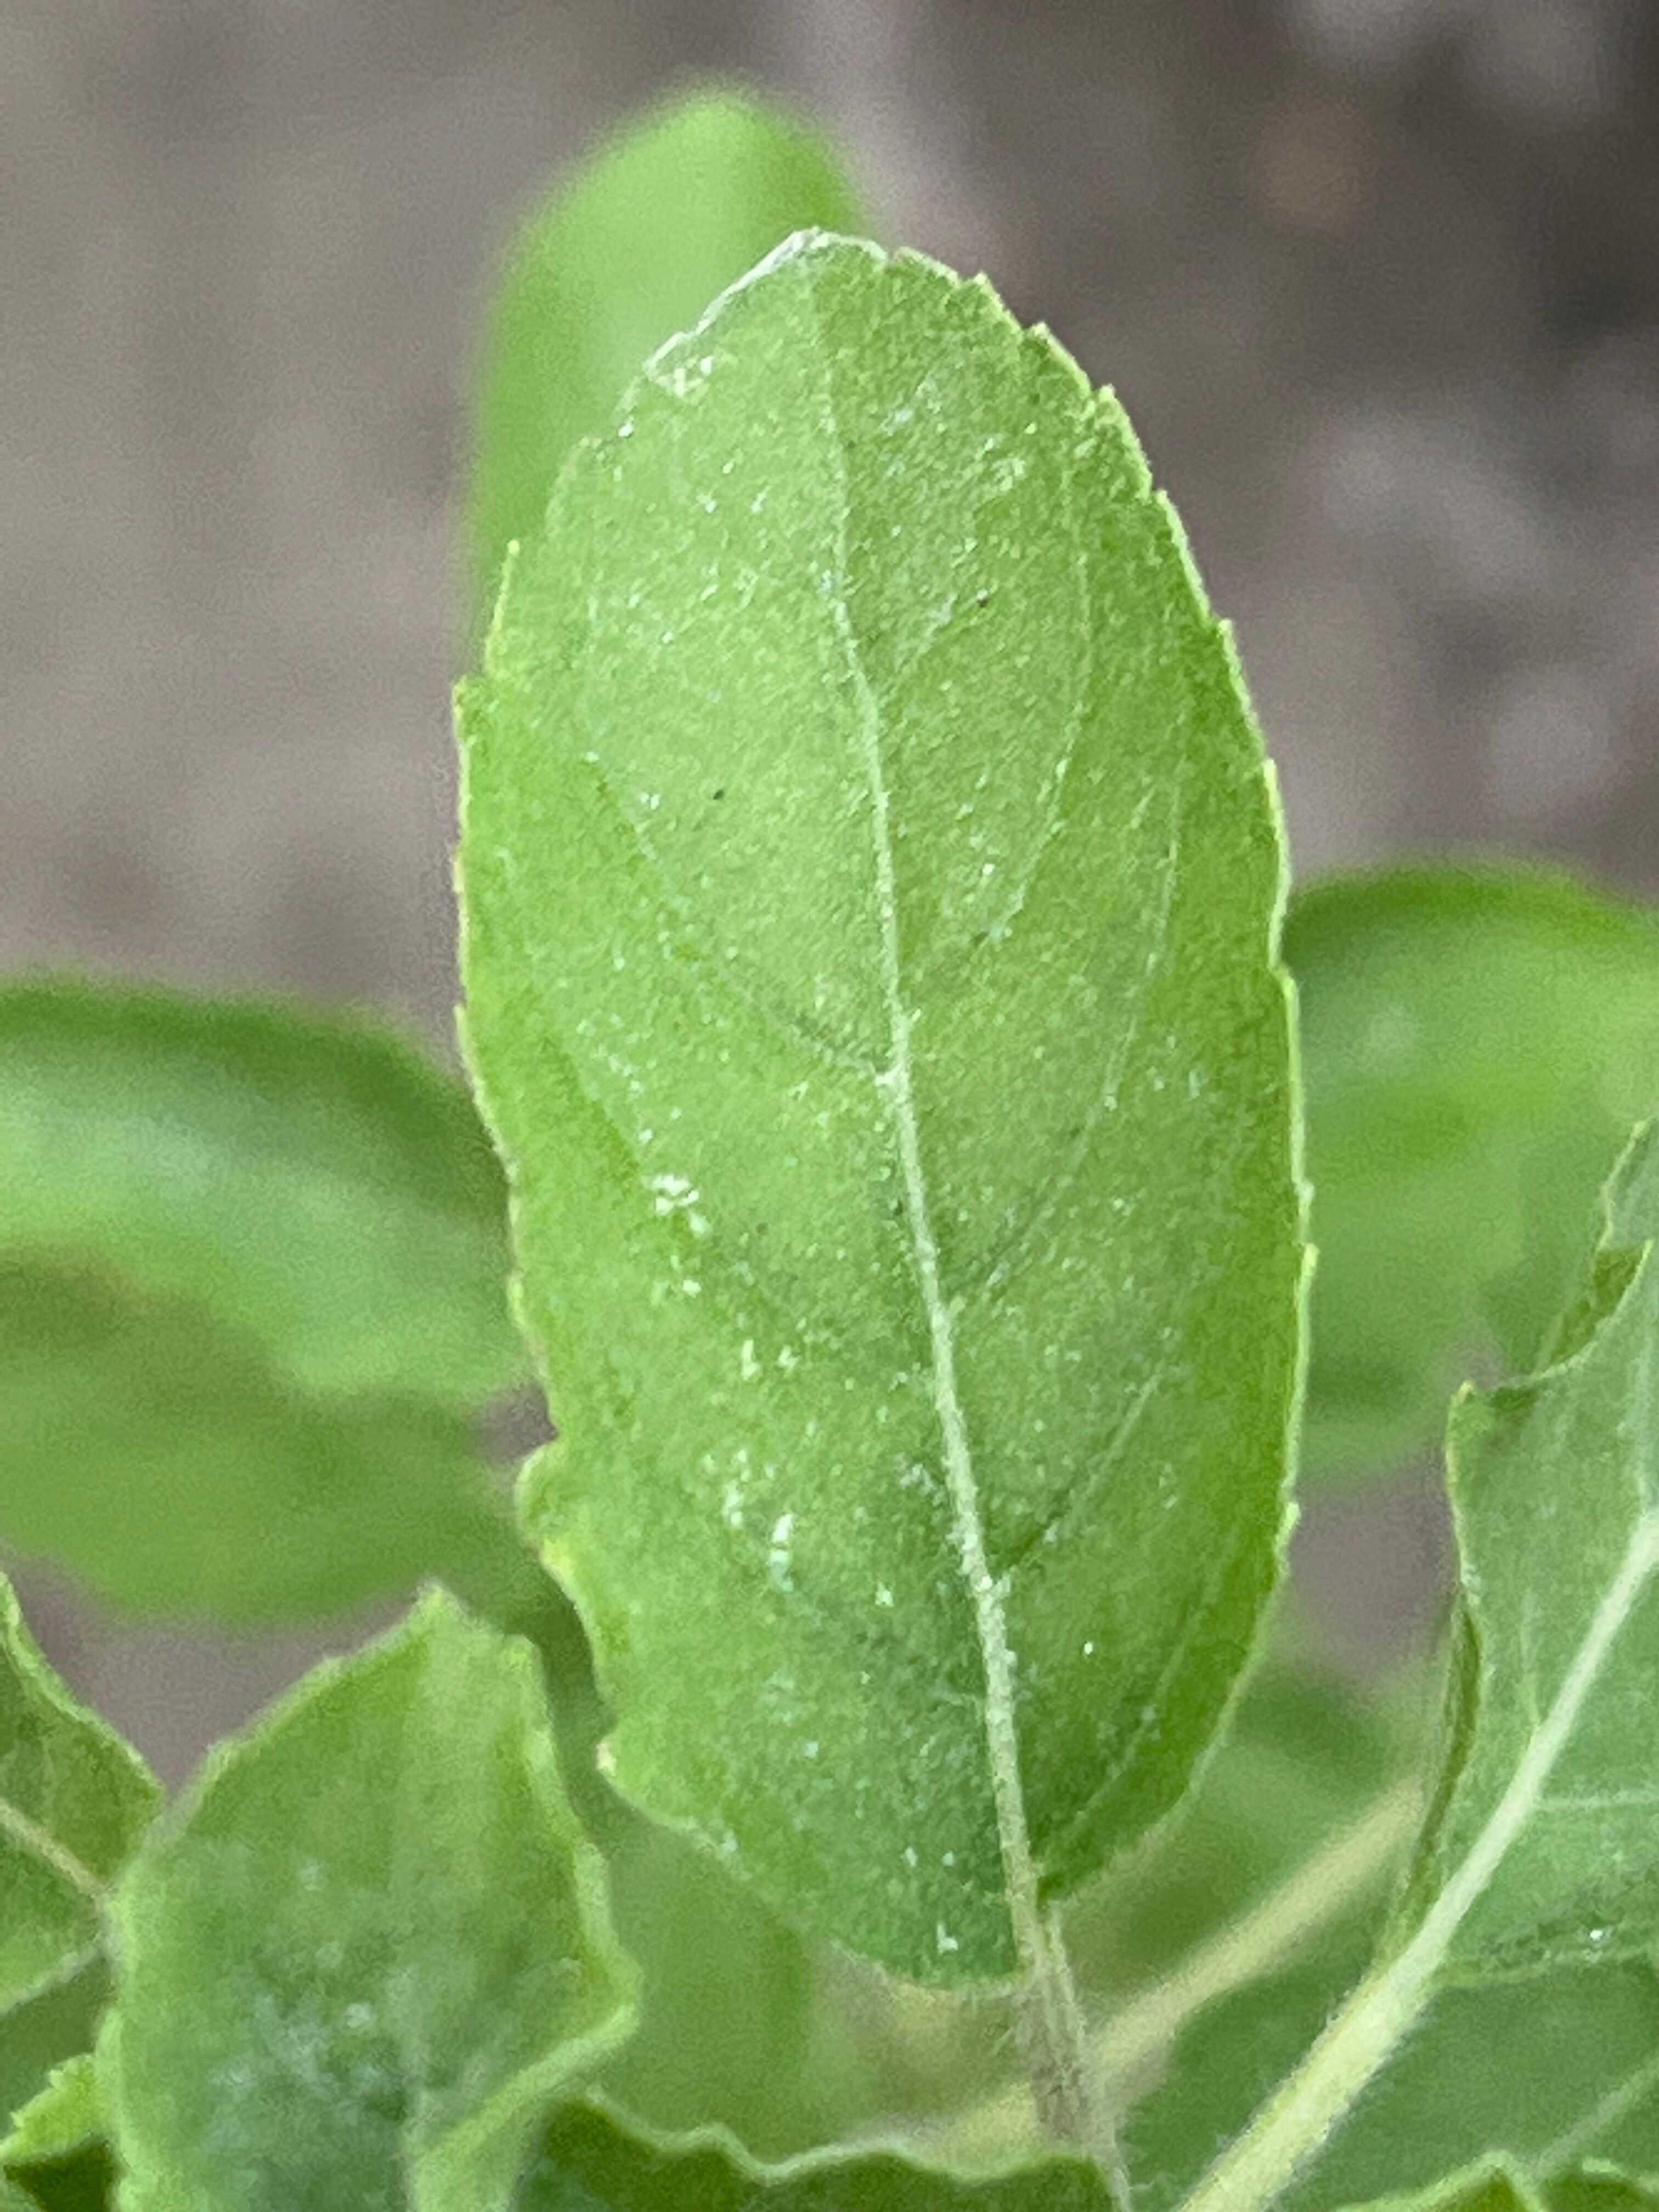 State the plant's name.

tulshi
